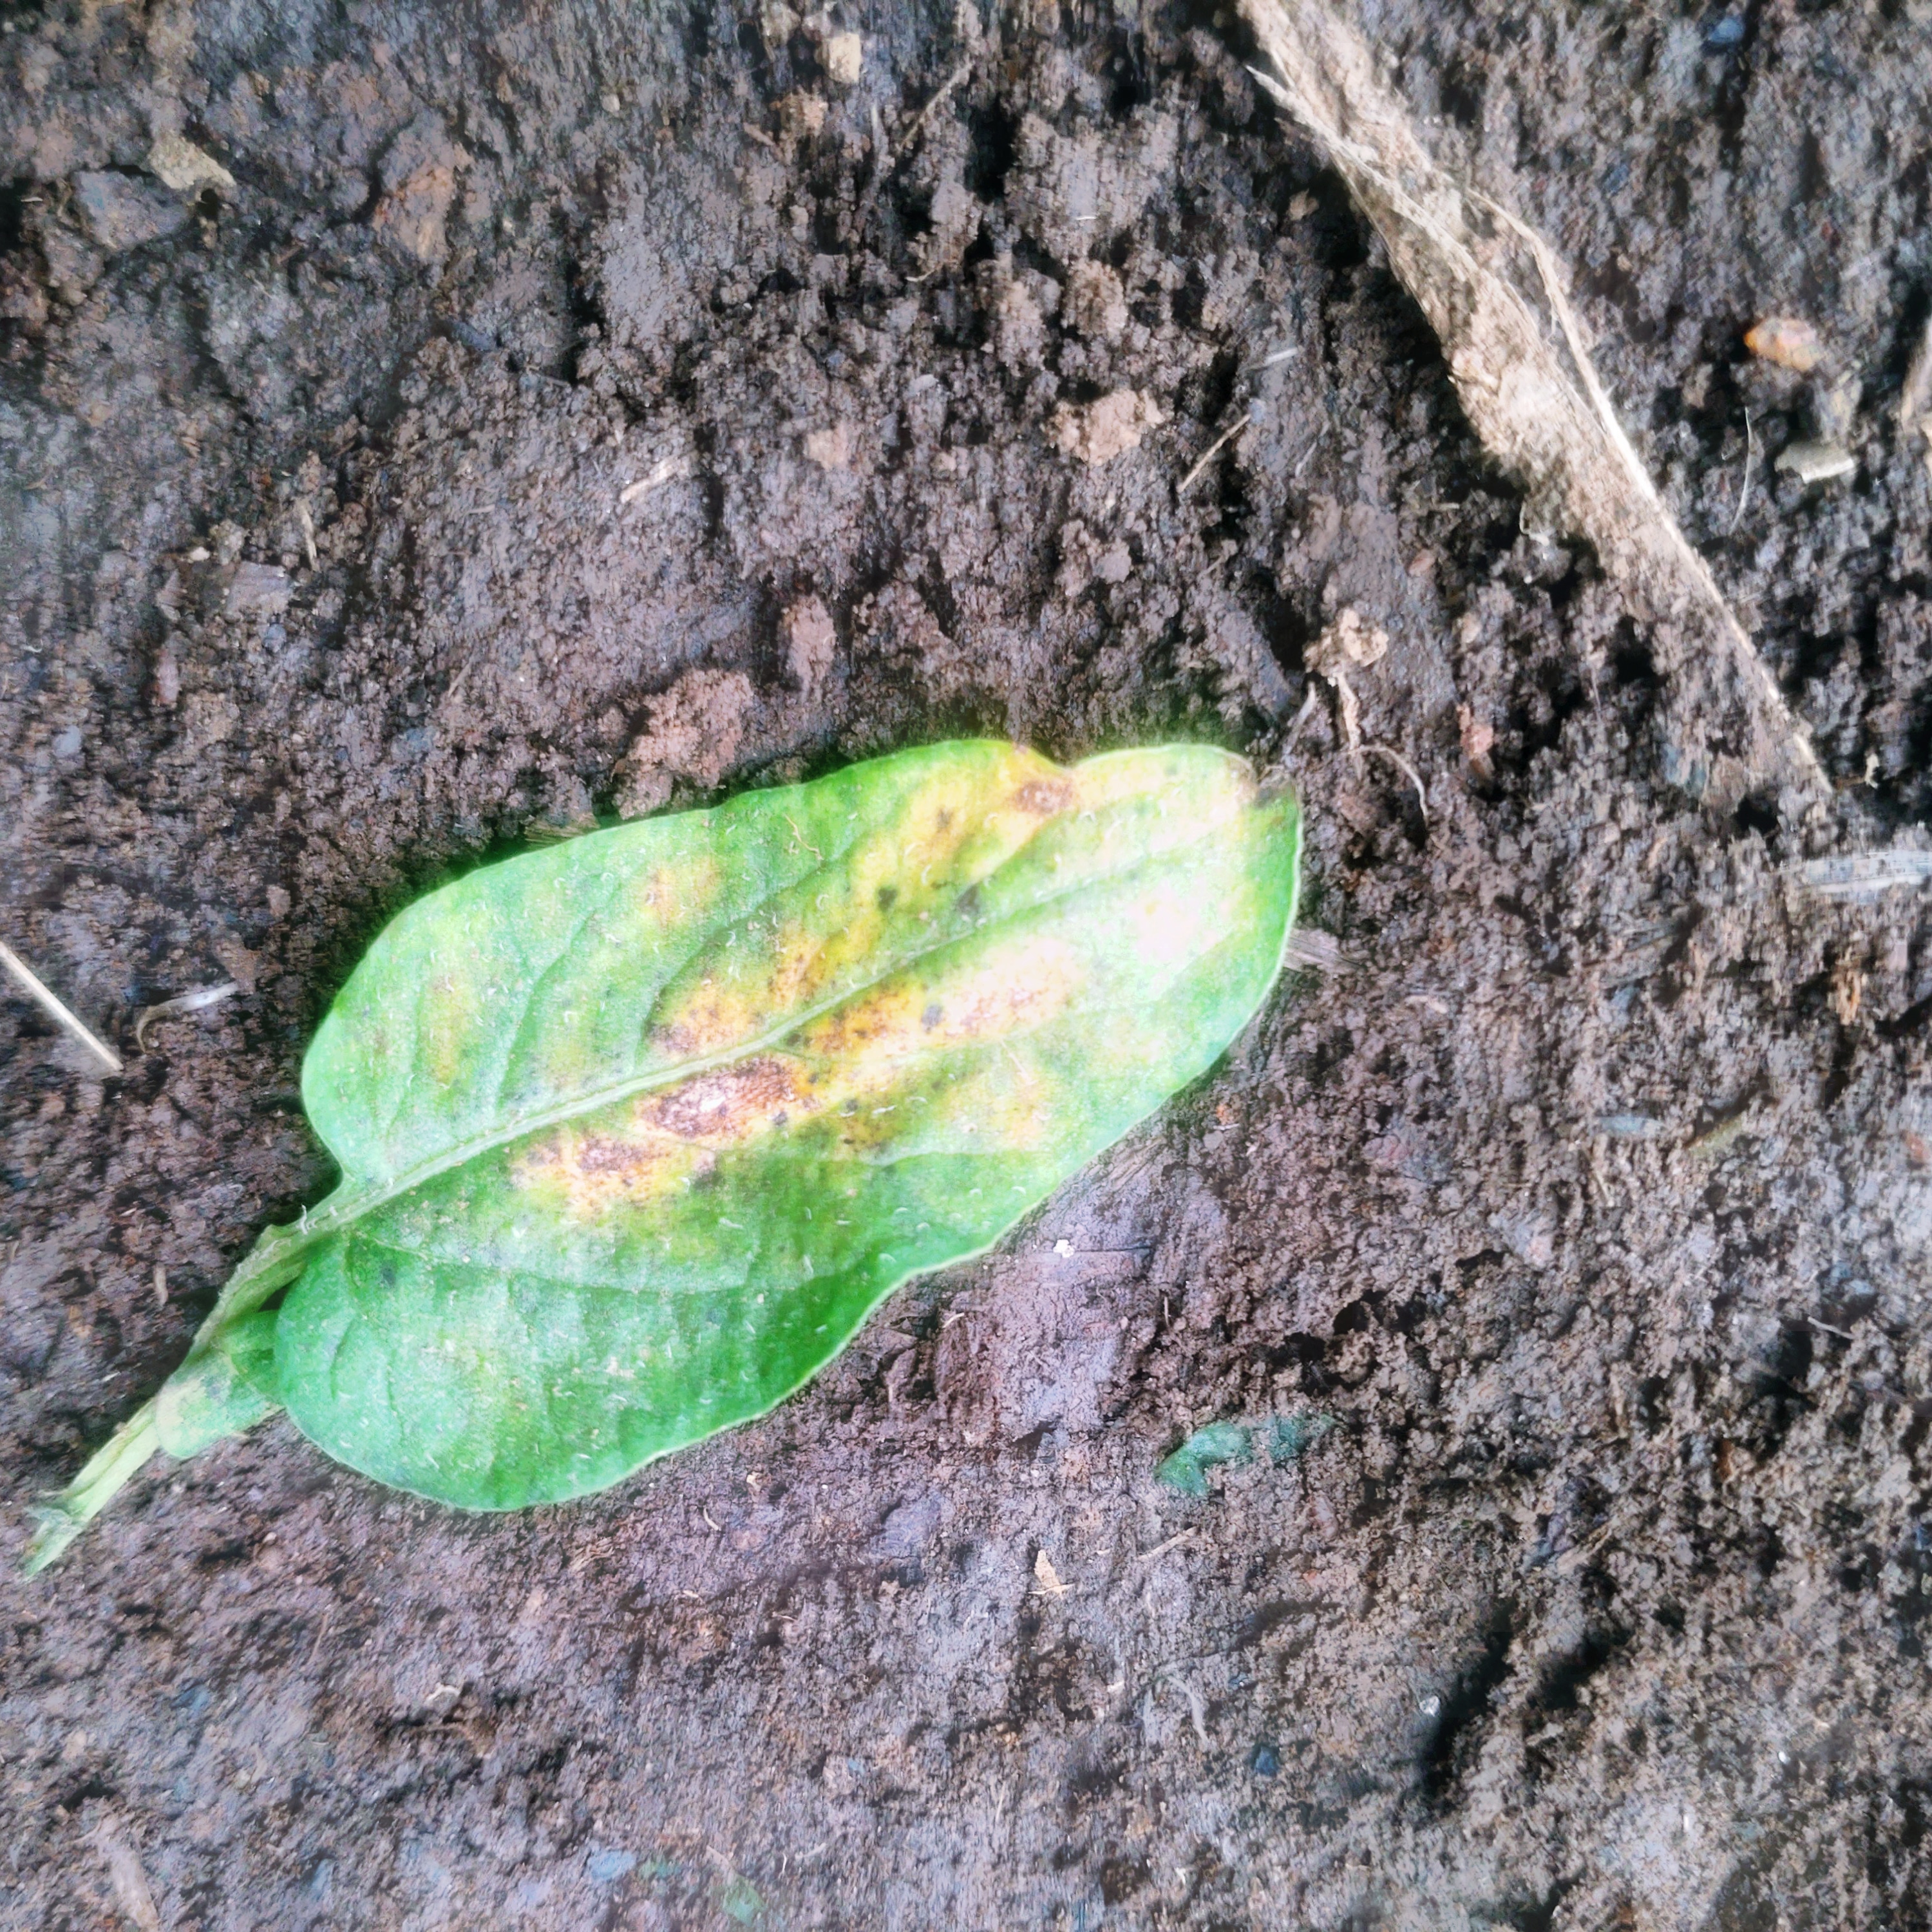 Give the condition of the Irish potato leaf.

late blight
